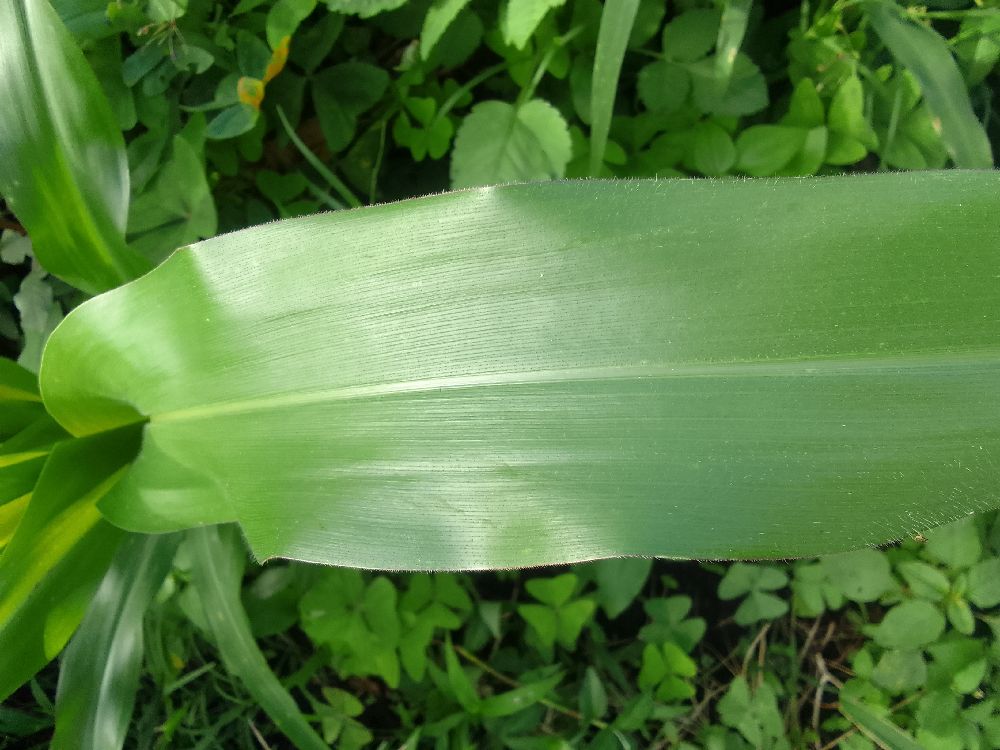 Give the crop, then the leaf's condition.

maize, healthy
